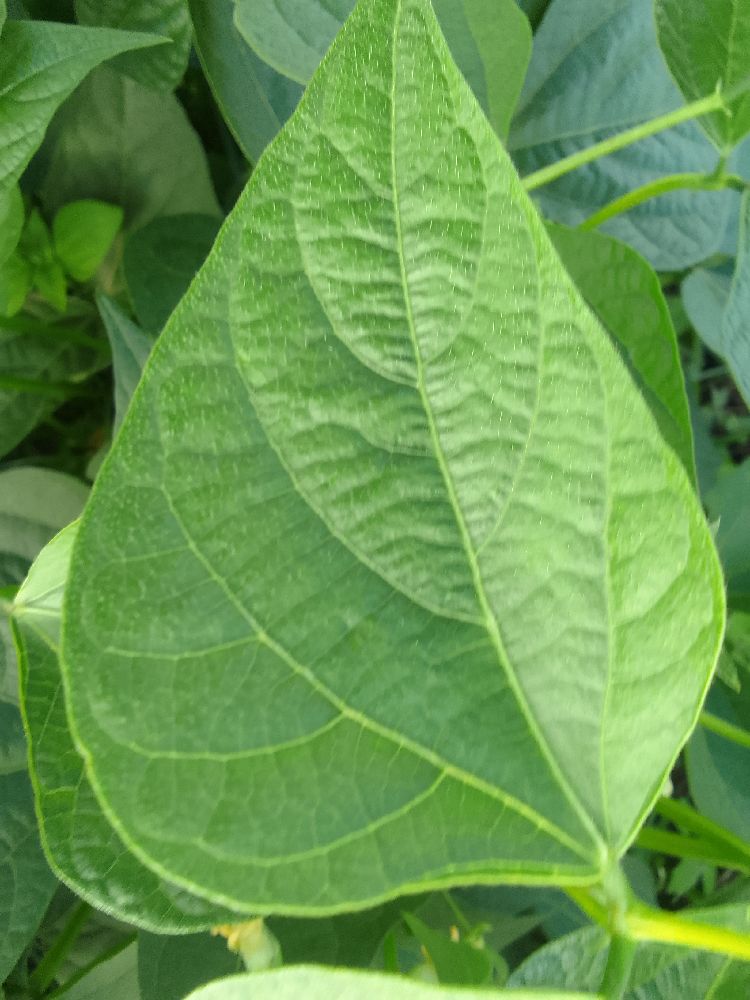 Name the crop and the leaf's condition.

common bean, healthy
